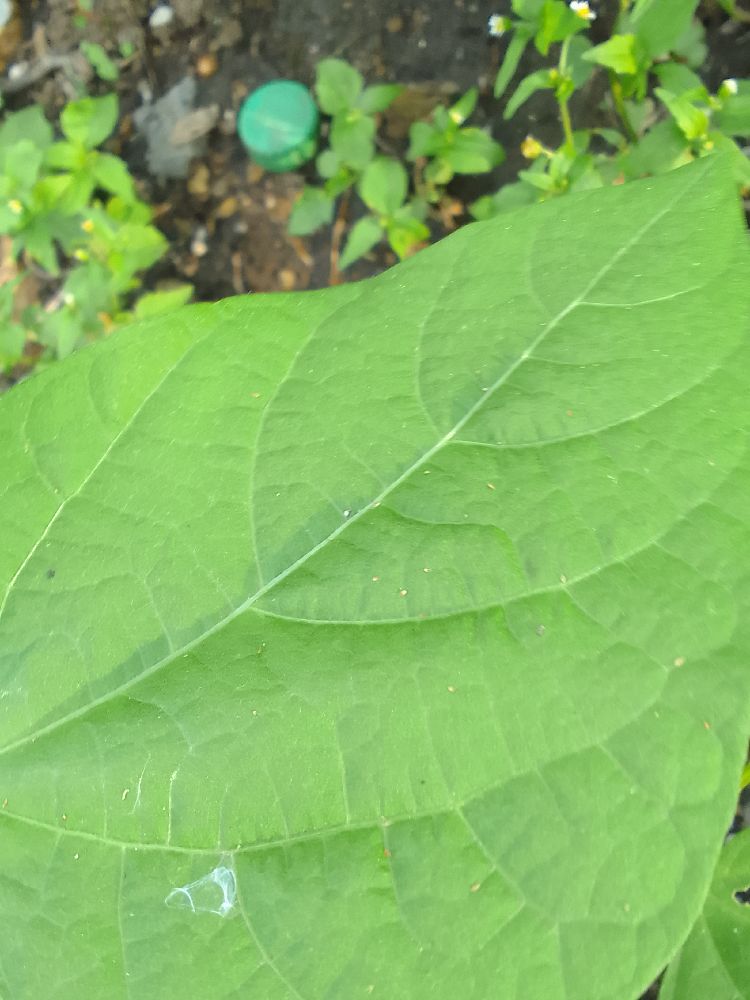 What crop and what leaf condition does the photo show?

common bean, healthy
